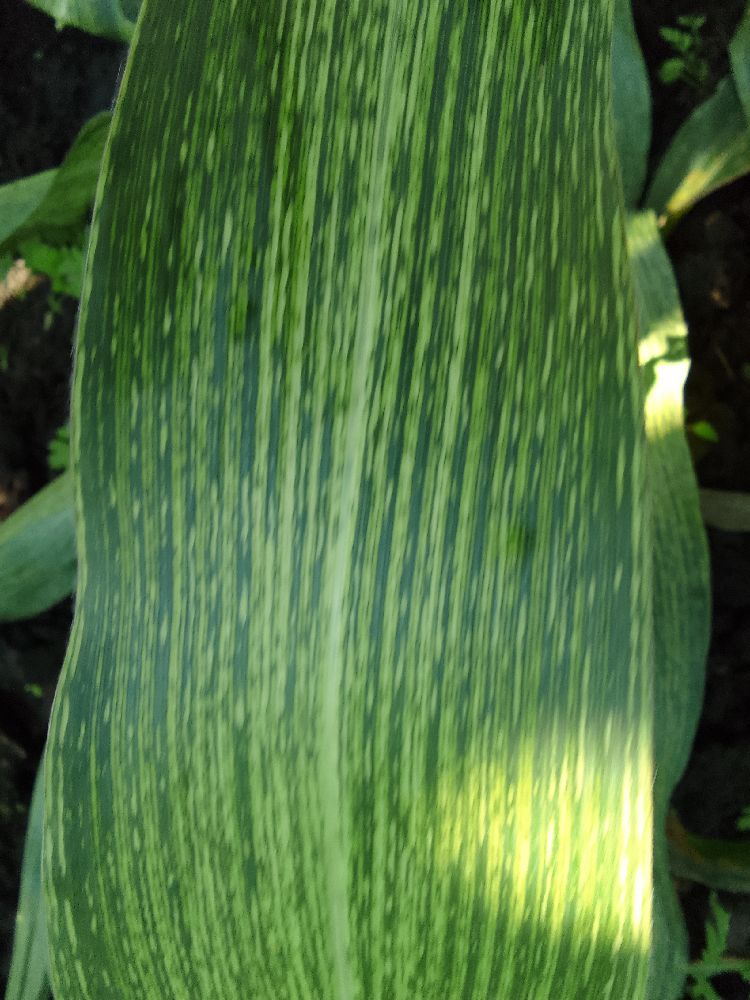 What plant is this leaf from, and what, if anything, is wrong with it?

maize, maize streak virus
